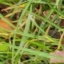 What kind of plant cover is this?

grass
